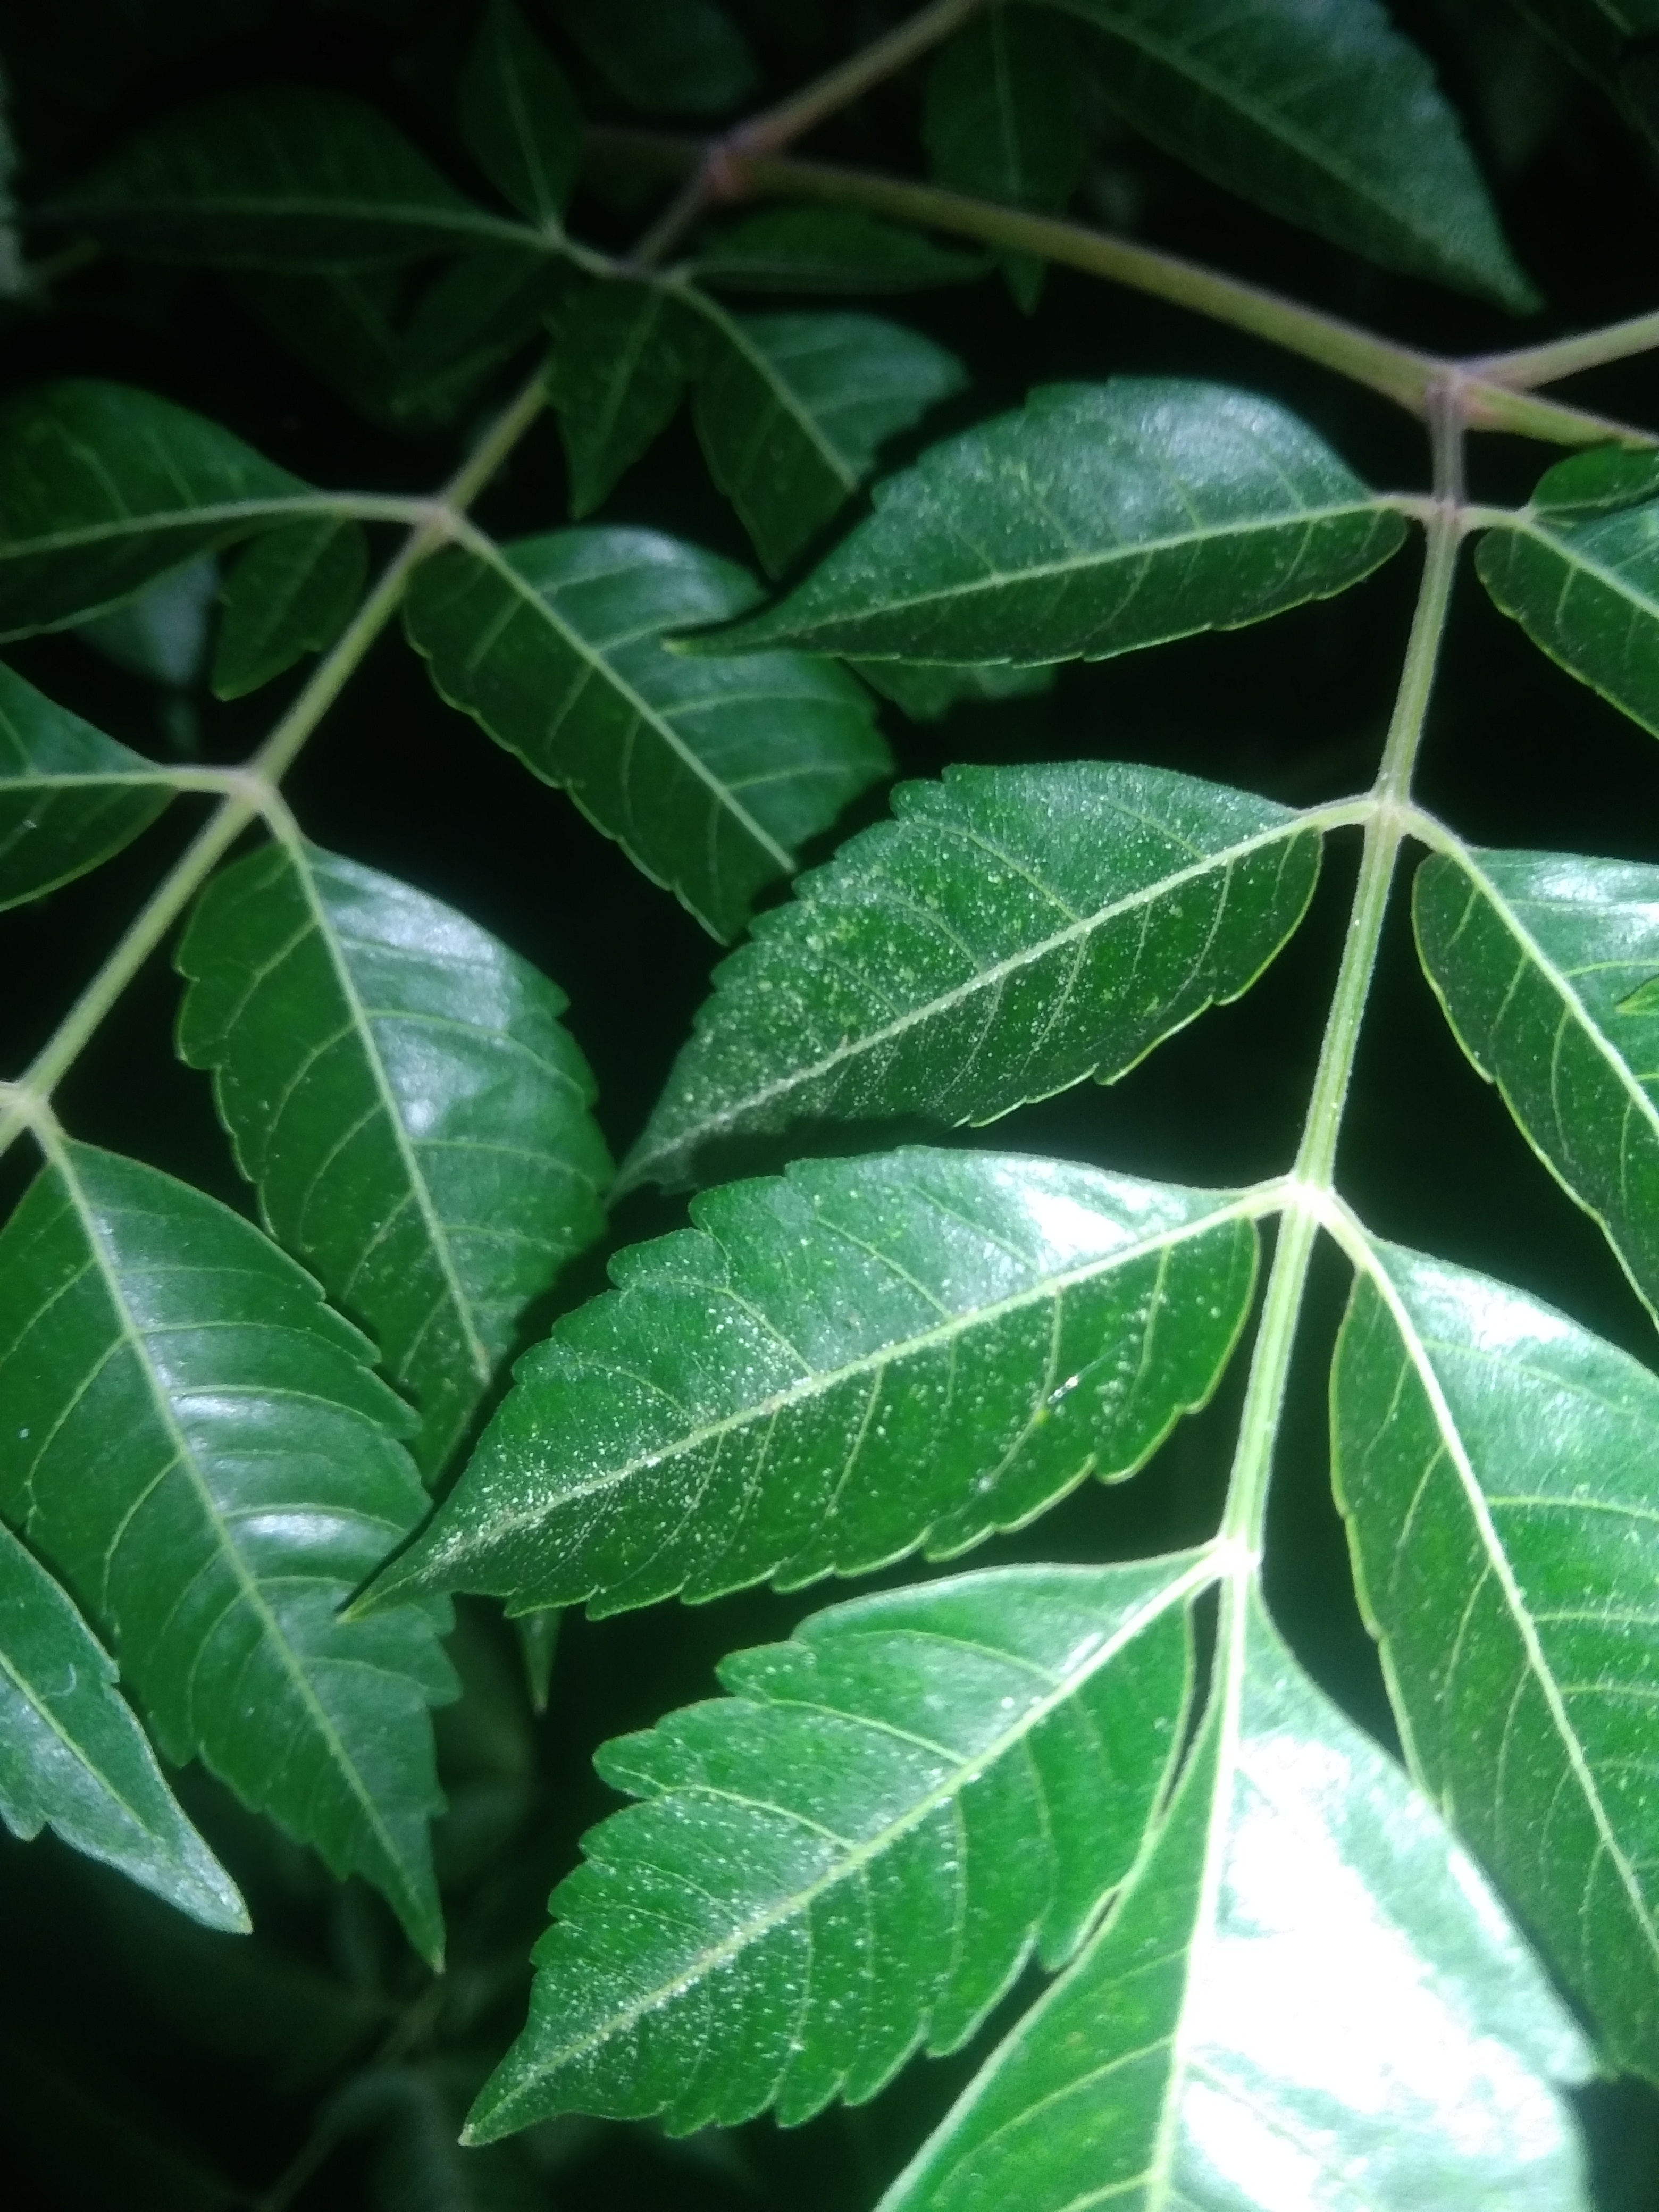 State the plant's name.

neem
